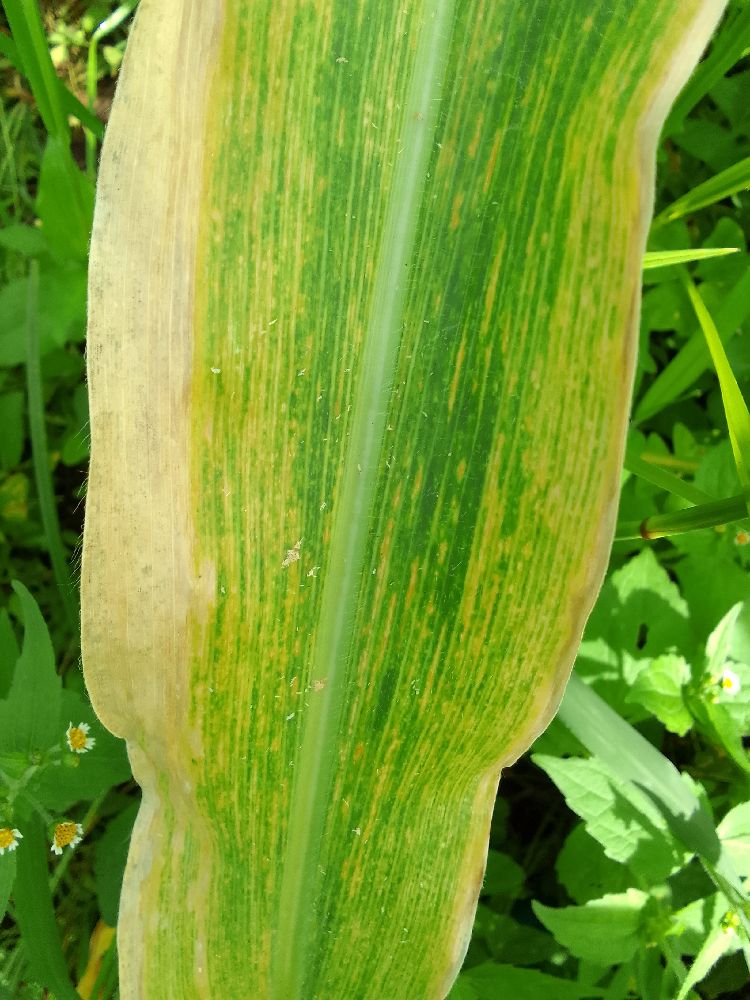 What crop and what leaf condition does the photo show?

maize, maize lethal necrosis
